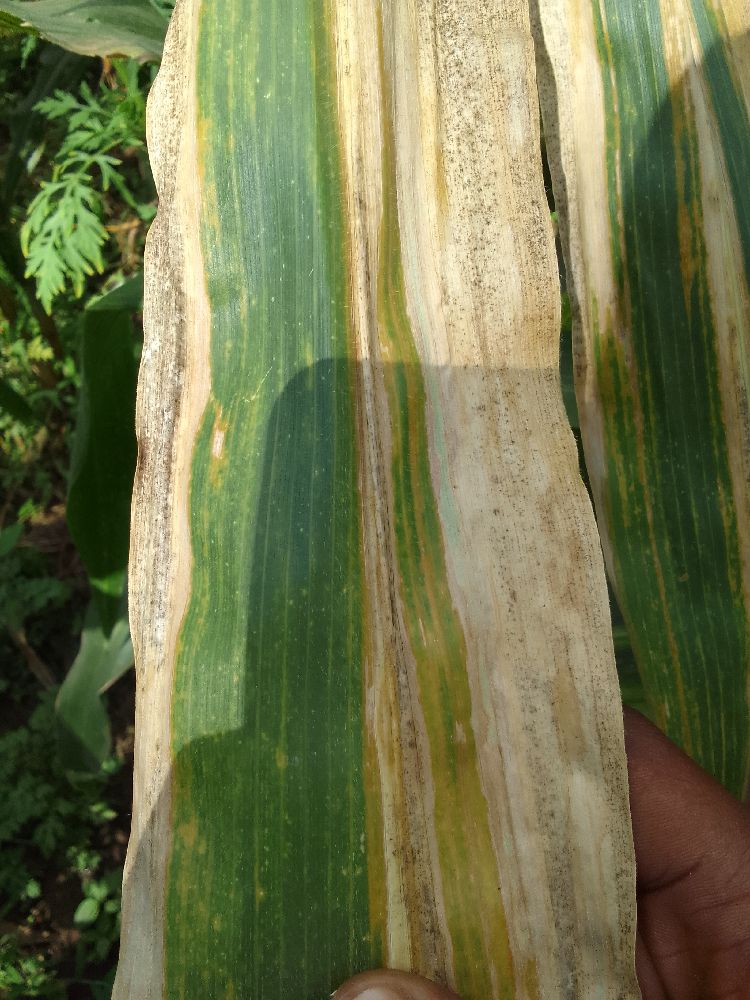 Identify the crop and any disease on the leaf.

maize, maize lethal necrosis
